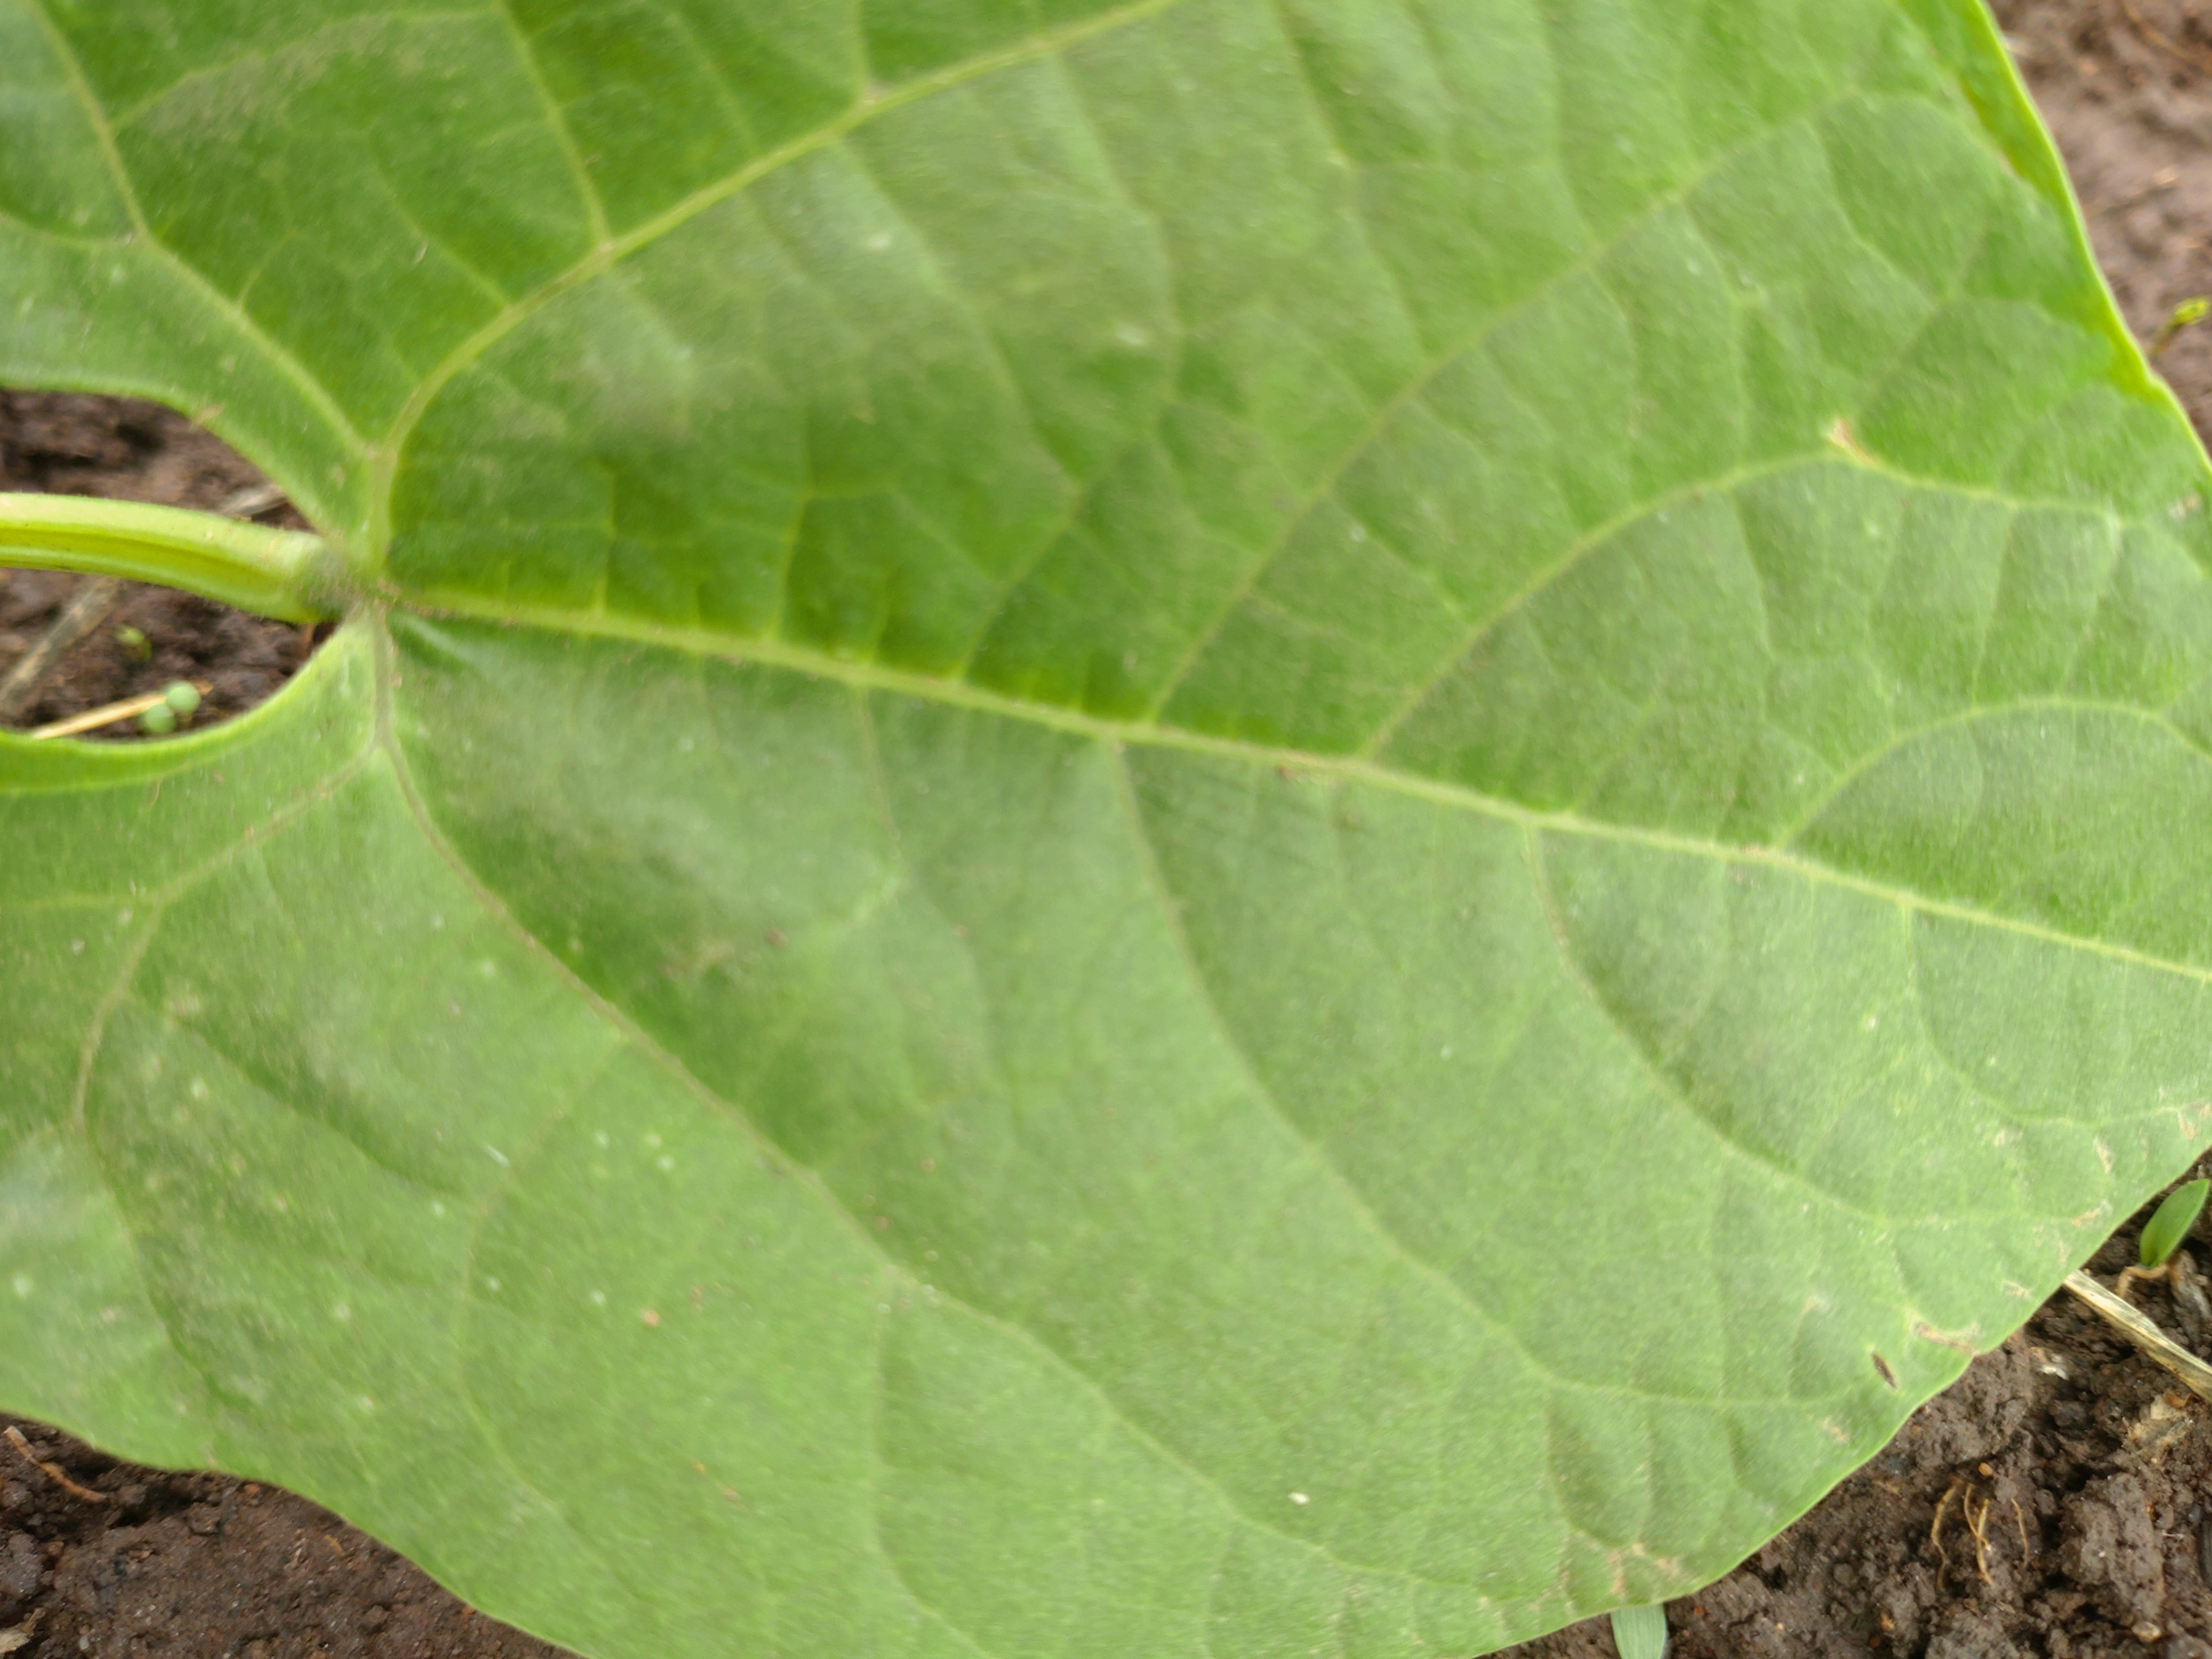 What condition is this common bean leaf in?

healthy
